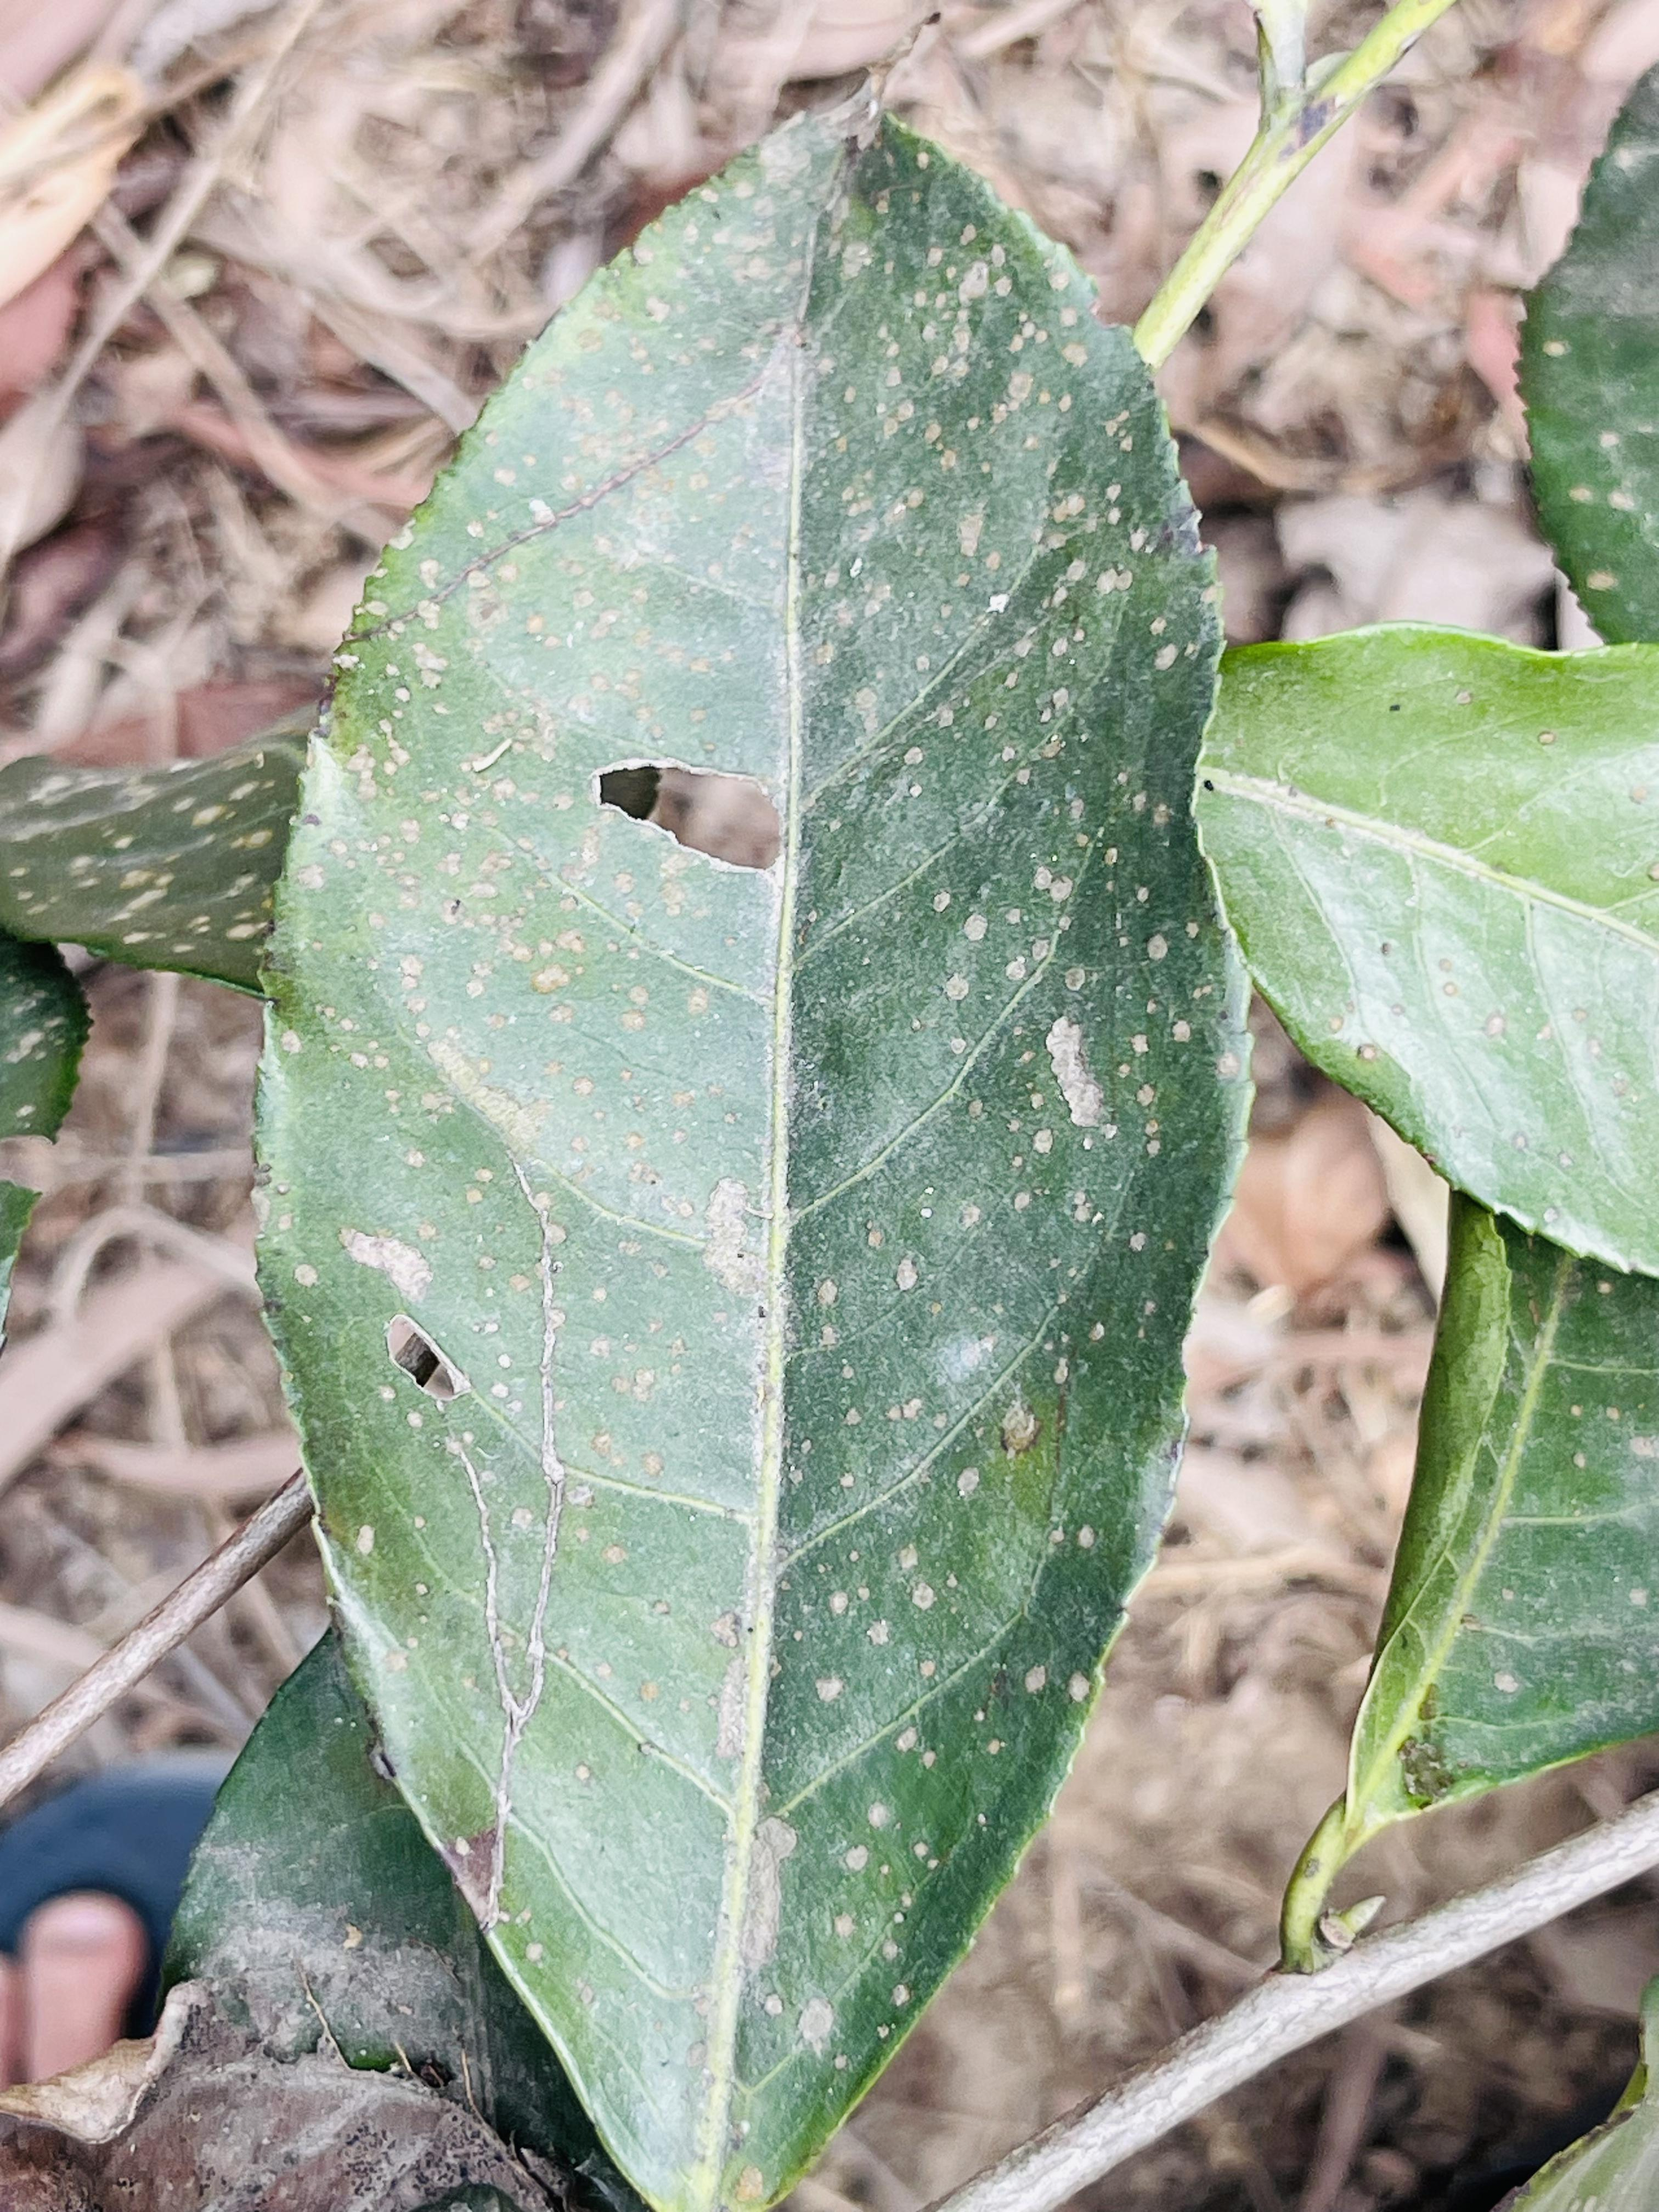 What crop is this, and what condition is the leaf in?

tea, red rust
